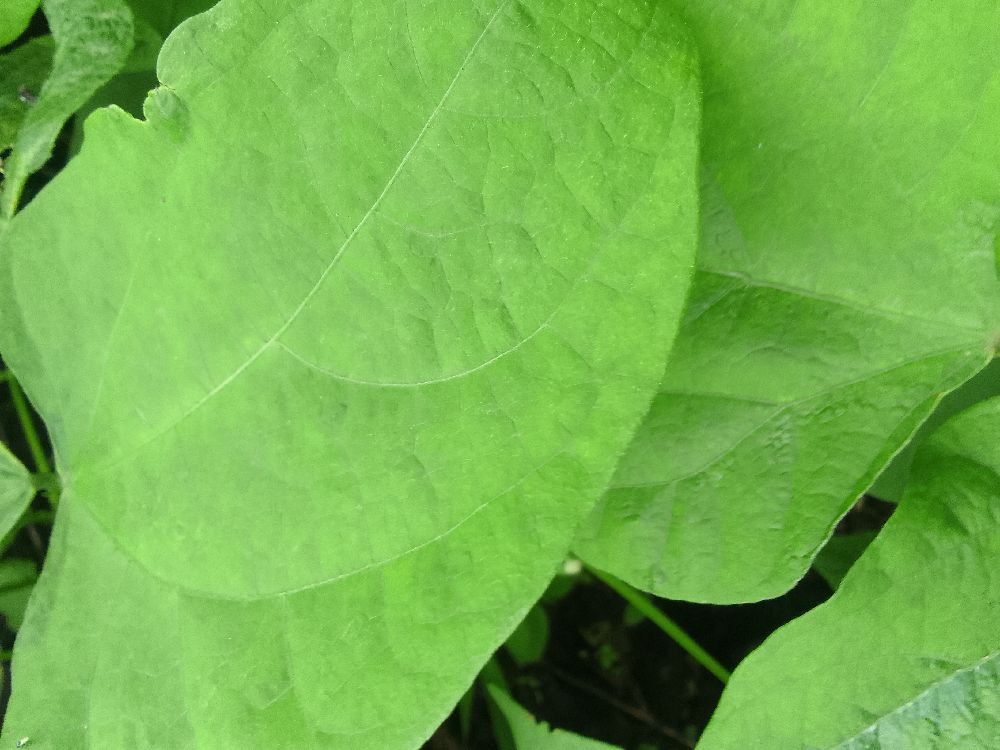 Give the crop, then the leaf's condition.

common bean, healthy
